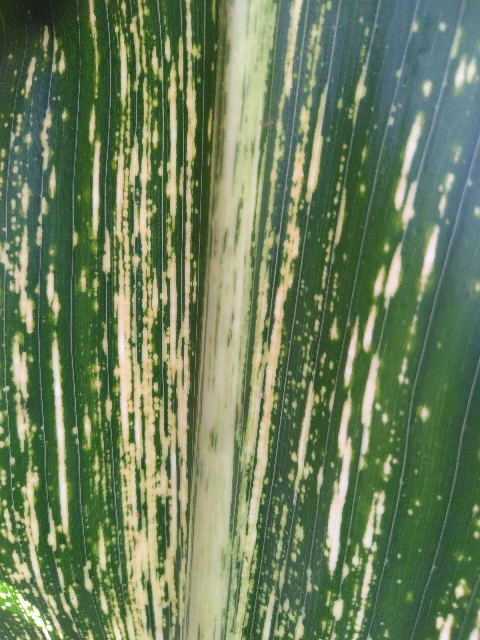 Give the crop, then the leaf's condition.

maize, maize streak virus
